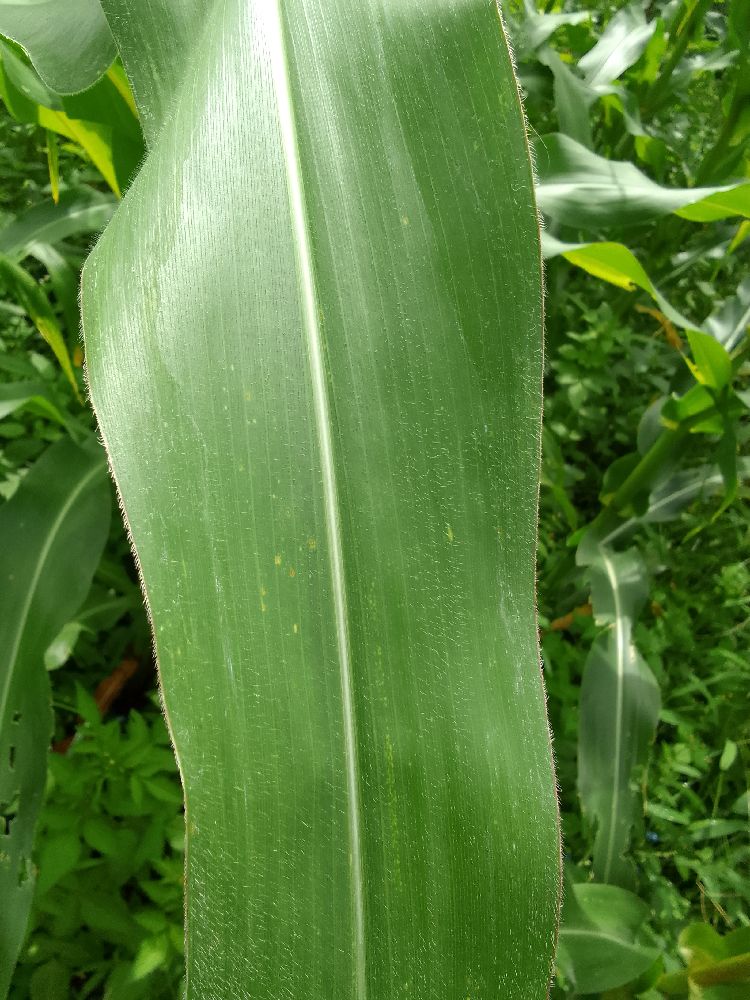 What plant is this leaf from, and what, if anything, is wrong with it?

maize, healthy
